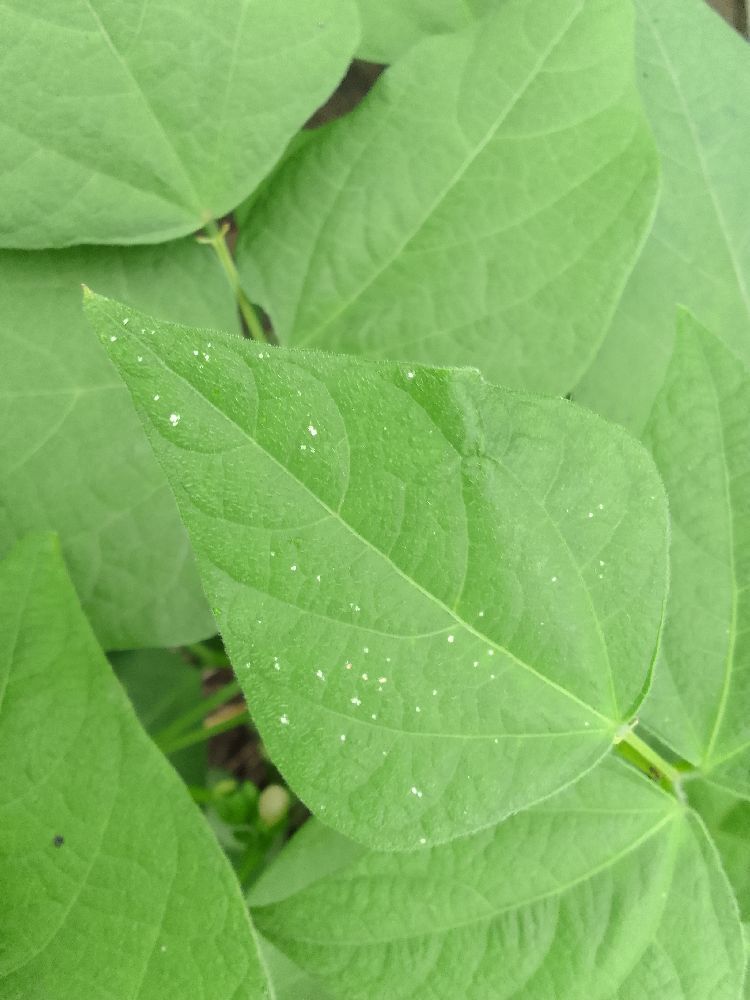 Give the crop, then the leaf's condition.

common bean, healthy
